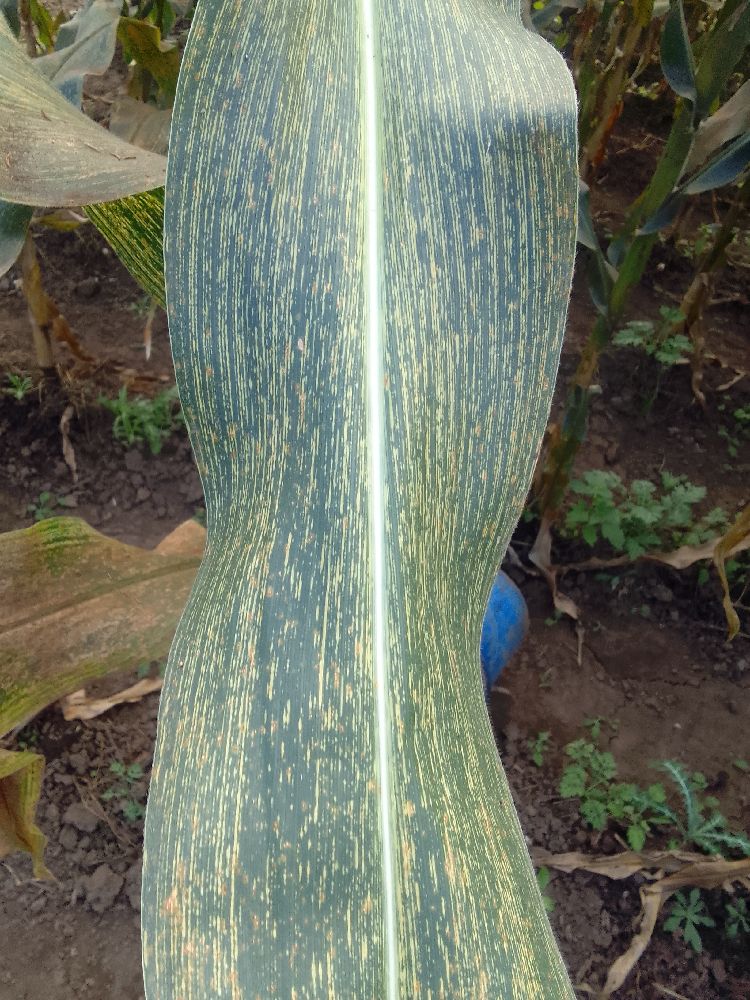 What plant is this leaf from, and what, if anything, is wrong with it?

maize, maize streak virus
